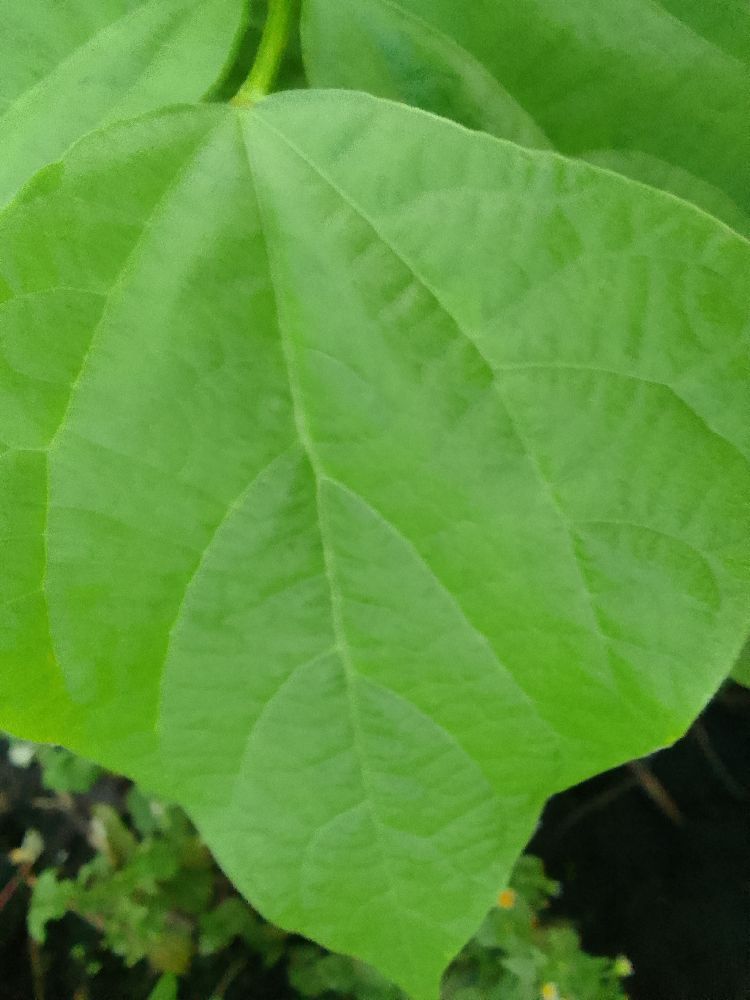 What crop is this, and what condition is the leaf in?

common bean, healthy
